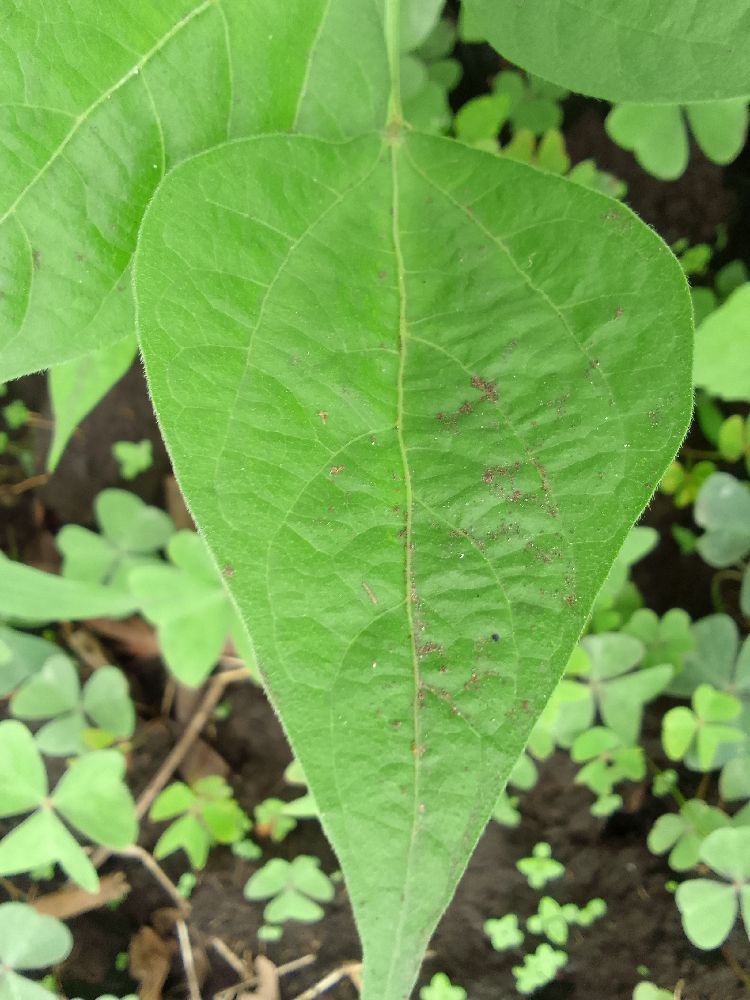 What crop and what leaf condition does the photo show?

common bean, healthy
